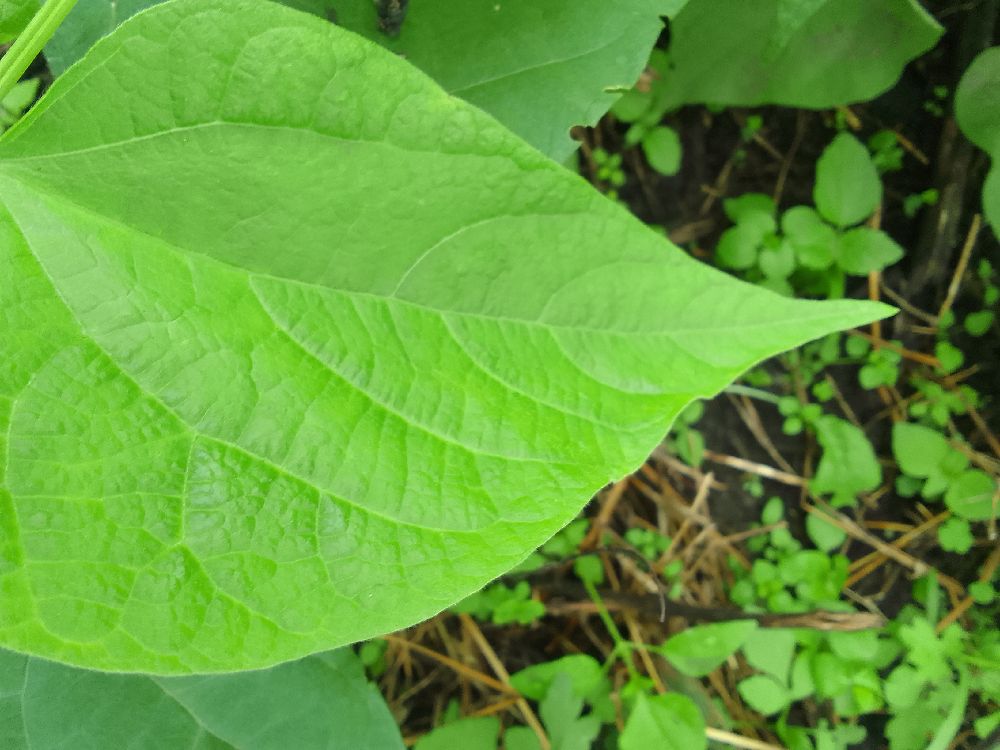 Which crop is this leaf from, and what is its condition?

common bean, healthy
